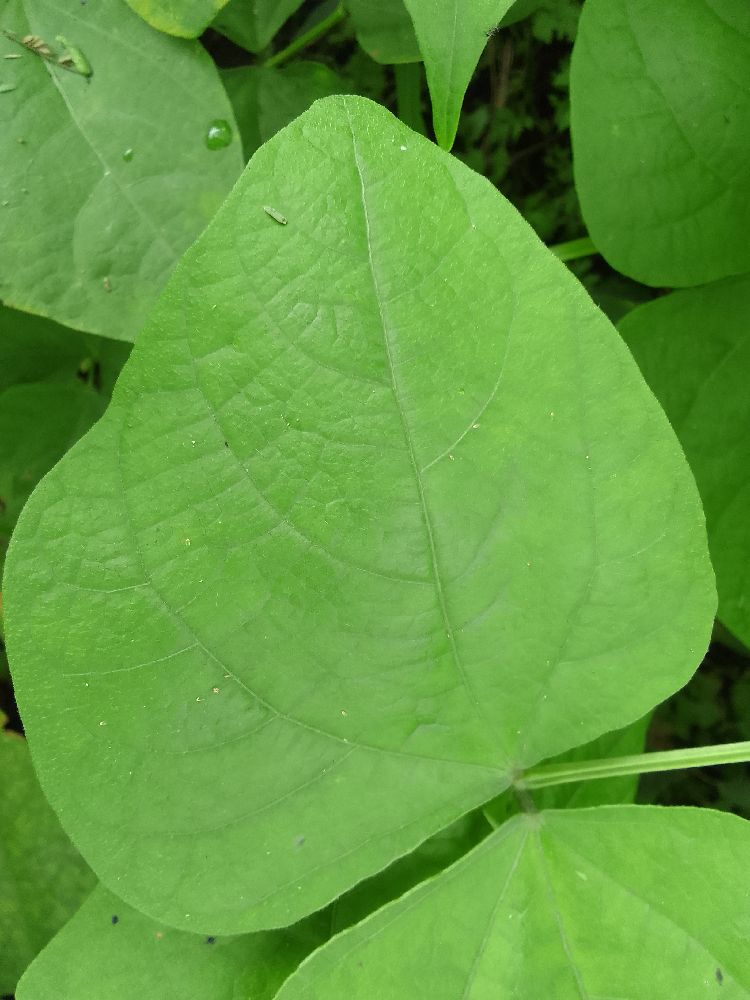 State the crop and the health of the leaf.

common bean, healthy
